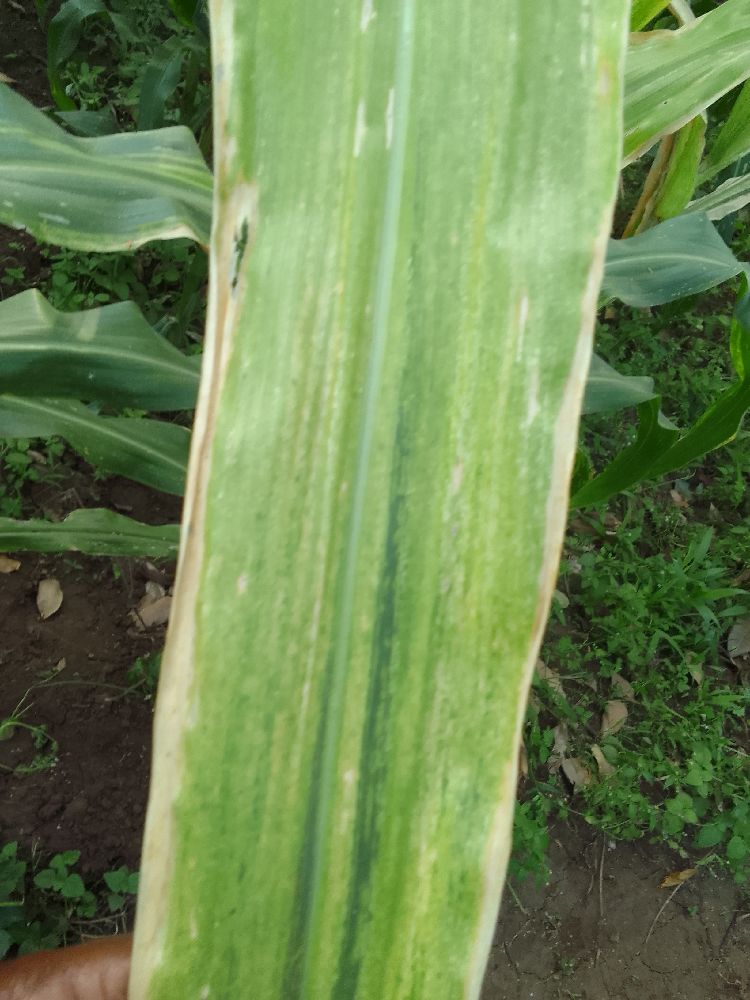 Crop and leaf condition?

maize, maize lethal necrosis
